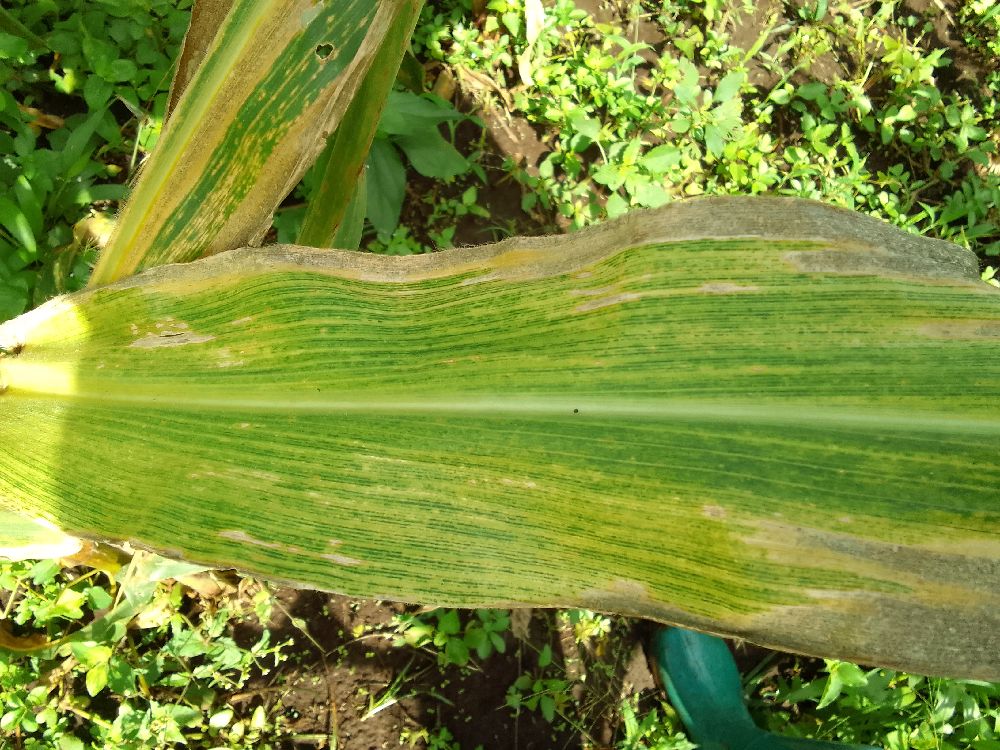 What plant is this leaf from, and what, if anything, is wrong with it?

maize, maize lethal necrosis
